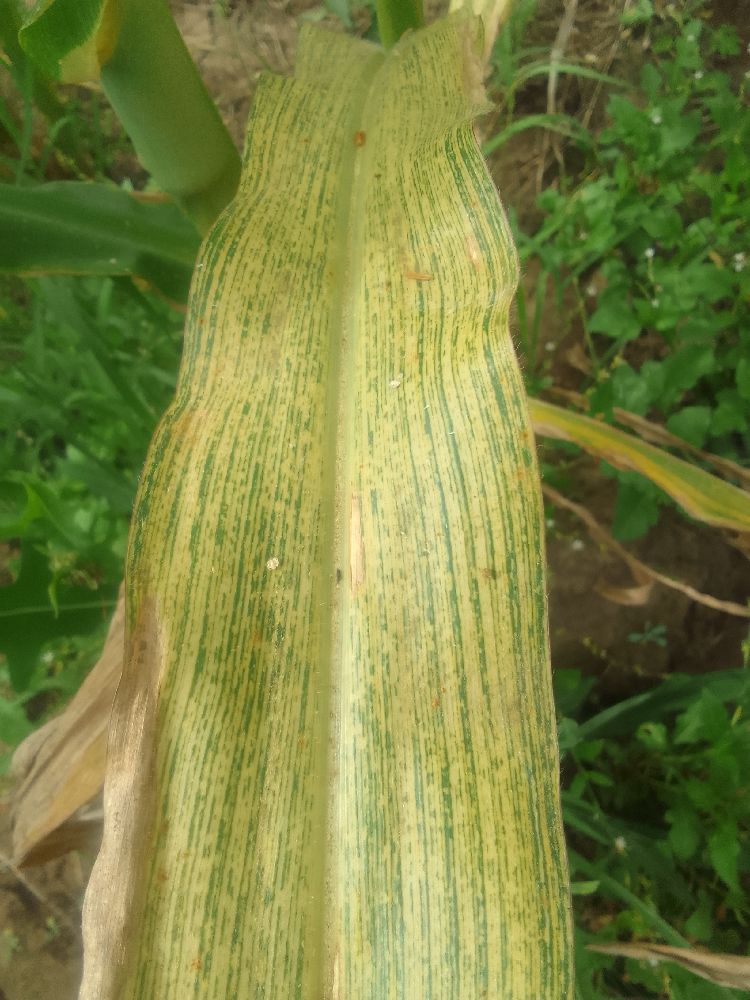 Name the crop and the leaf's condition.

maize, maize streak virus
